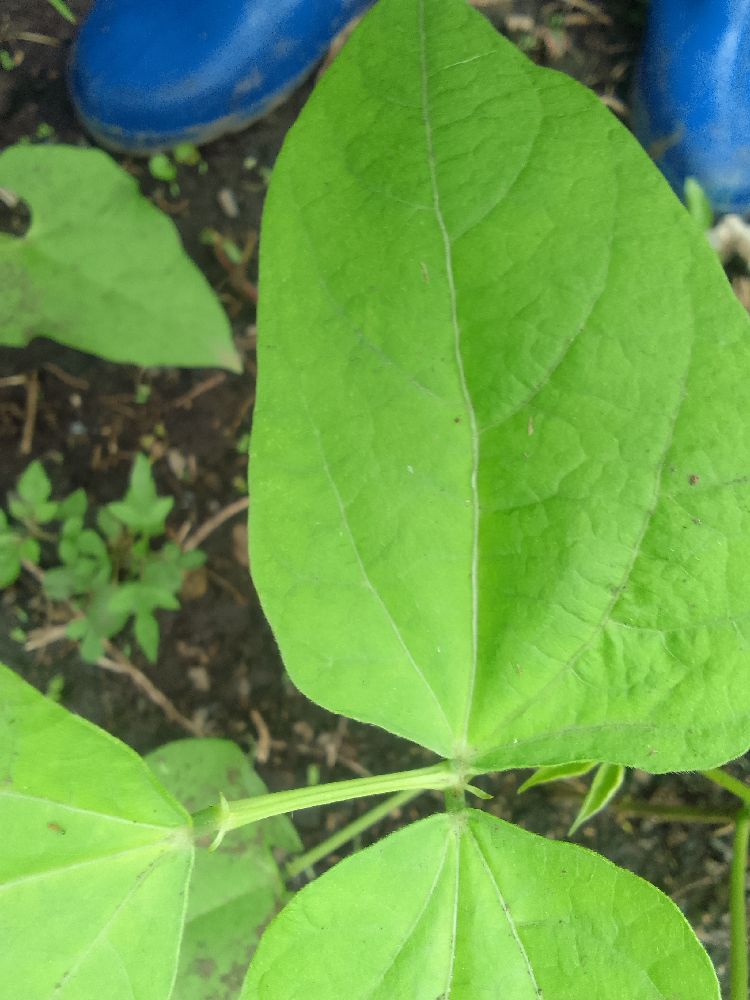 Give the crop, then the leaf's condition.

common bean, healthy
